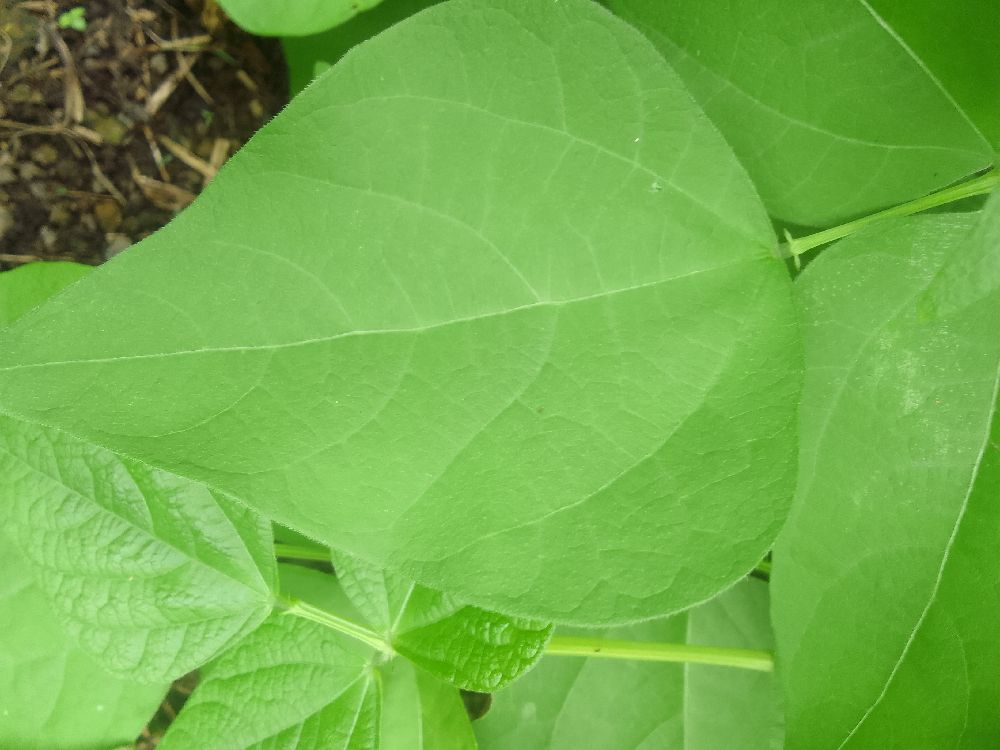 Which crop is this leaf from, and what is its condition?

common bean, healthy
